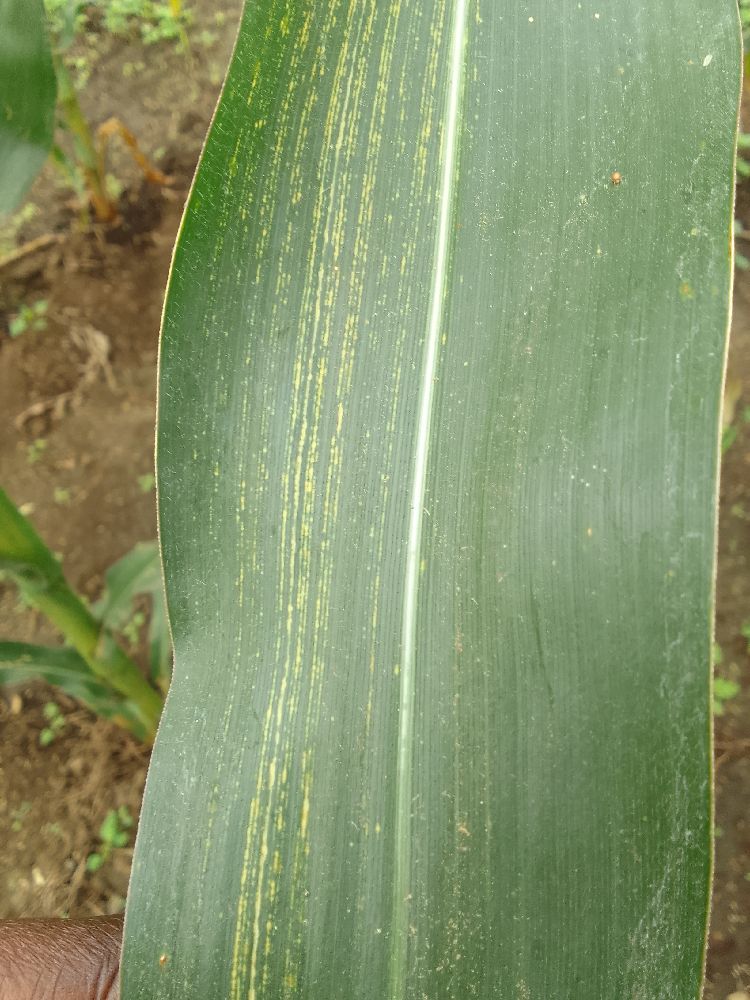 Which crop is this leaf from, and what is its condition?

maize, maize streak virus
